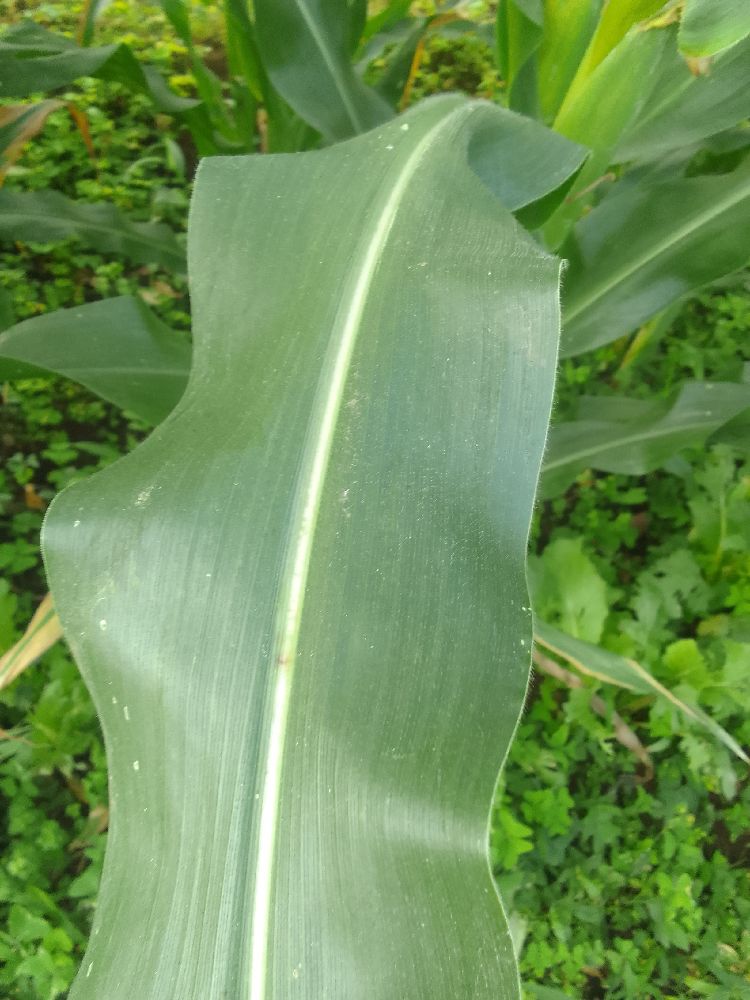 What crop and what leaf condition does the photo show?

maize, healthy
